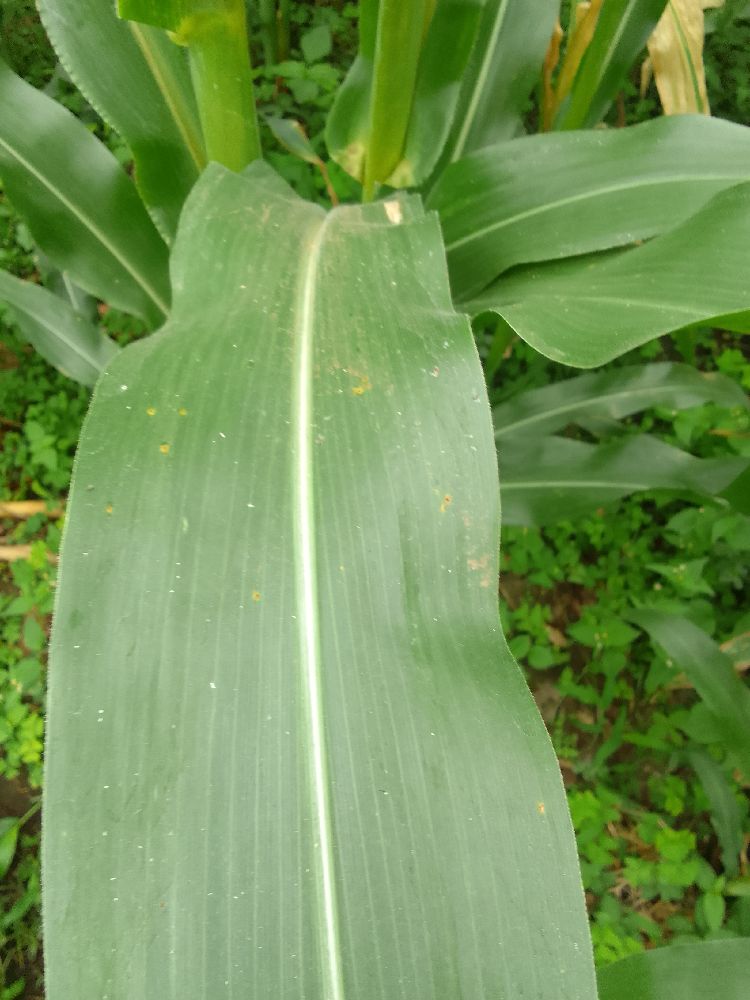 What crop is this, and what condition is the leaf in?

maize, healthy
